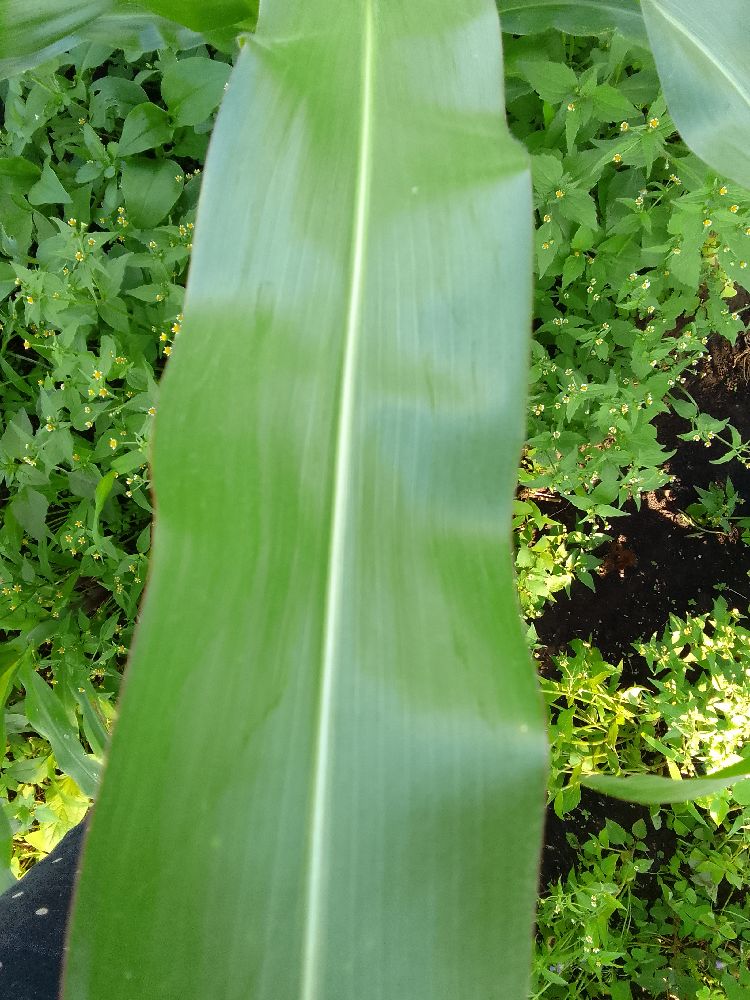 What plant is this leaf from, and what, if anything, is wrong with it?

maize, healthy
